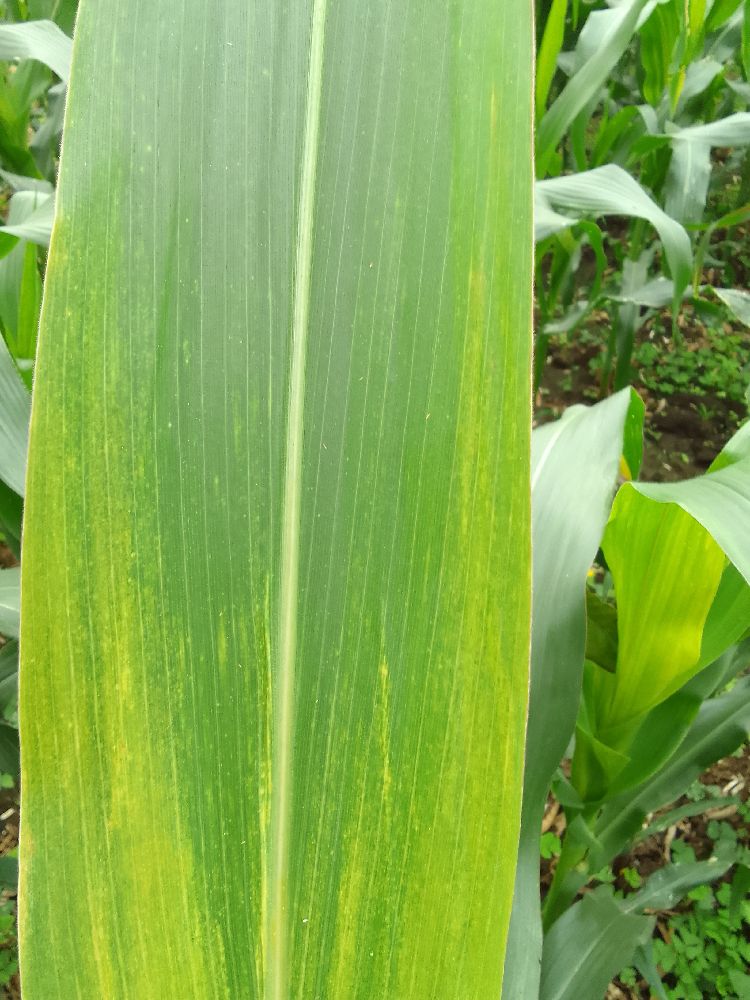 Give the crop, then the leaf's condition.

maize, maize lethal necrosis
